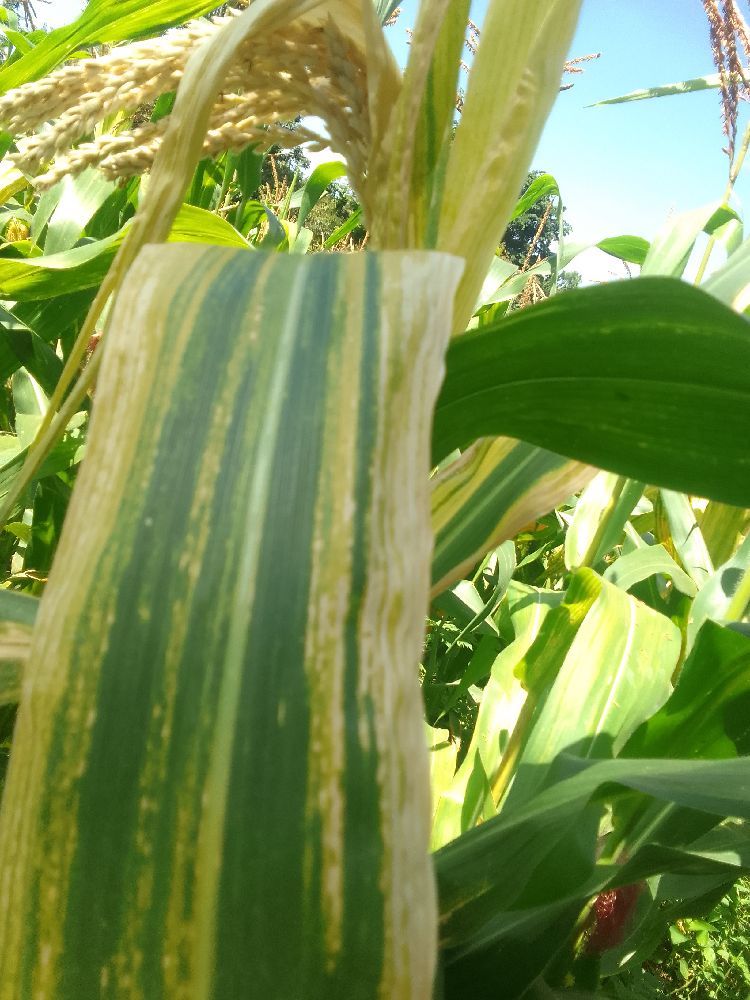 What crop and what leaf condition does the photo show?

maize, maize lethal necrosis
